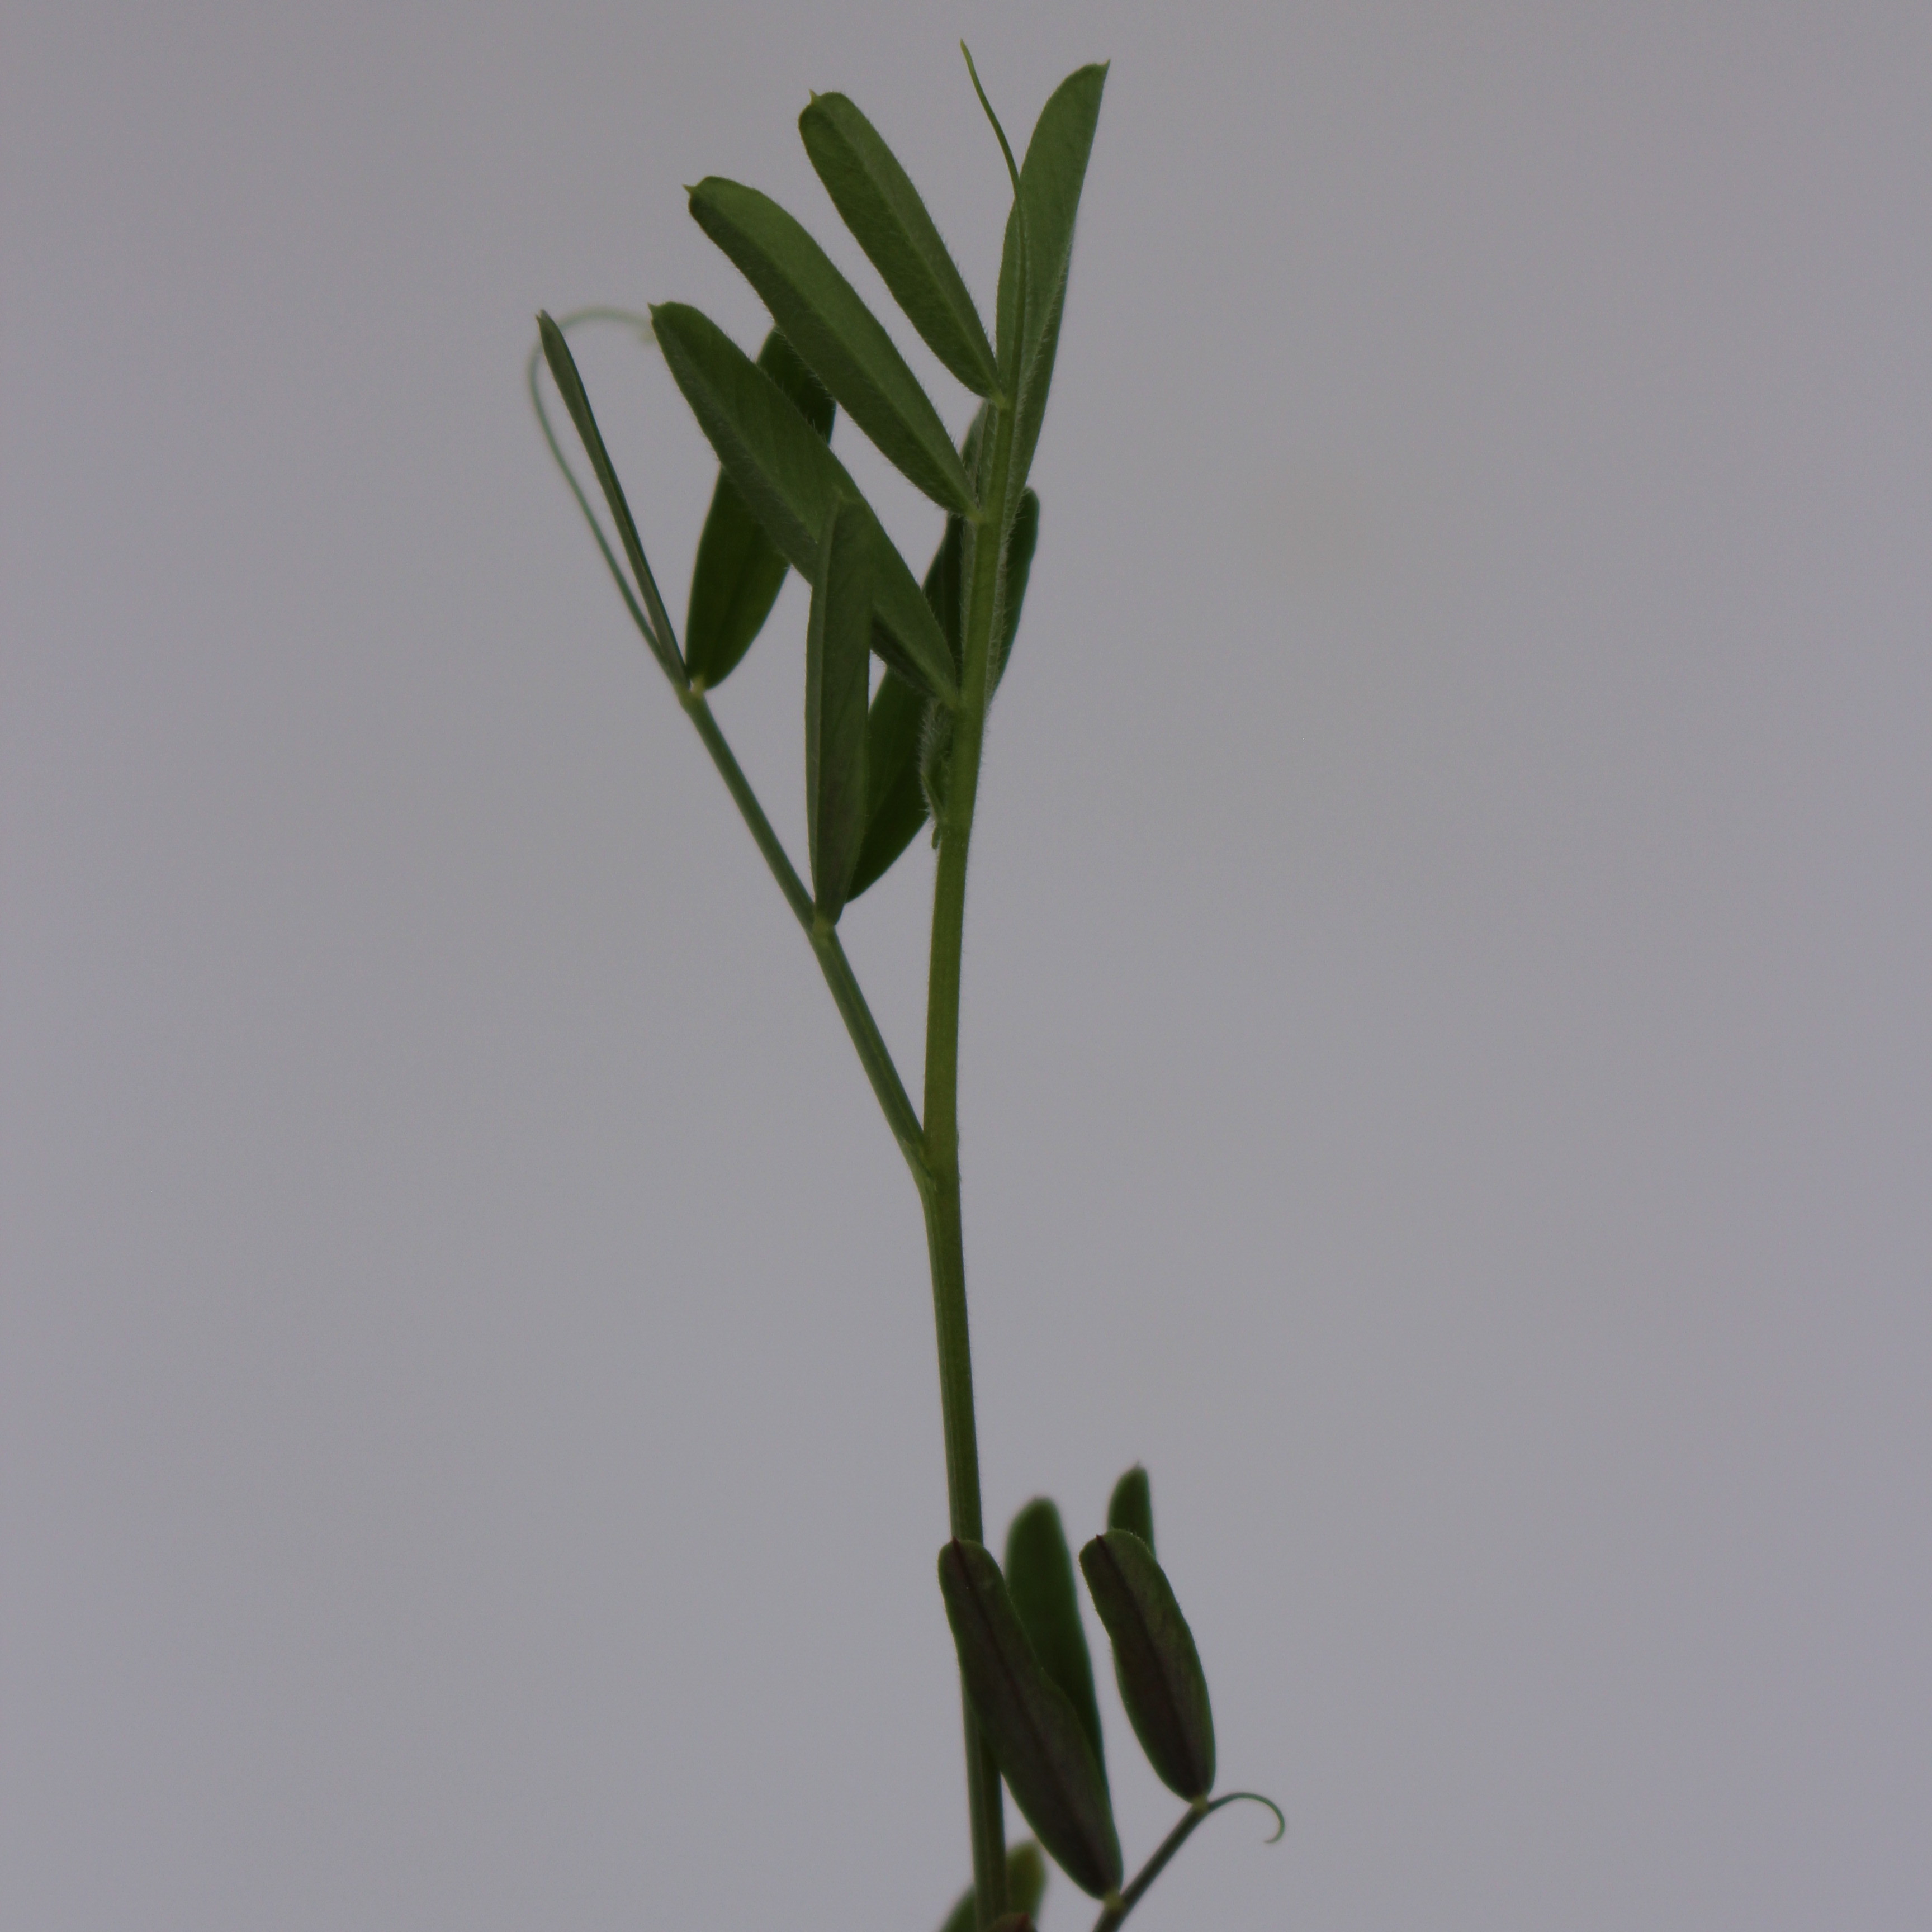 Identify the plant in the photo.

Vicia sativa
